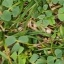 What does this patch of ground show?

unstructured weed
